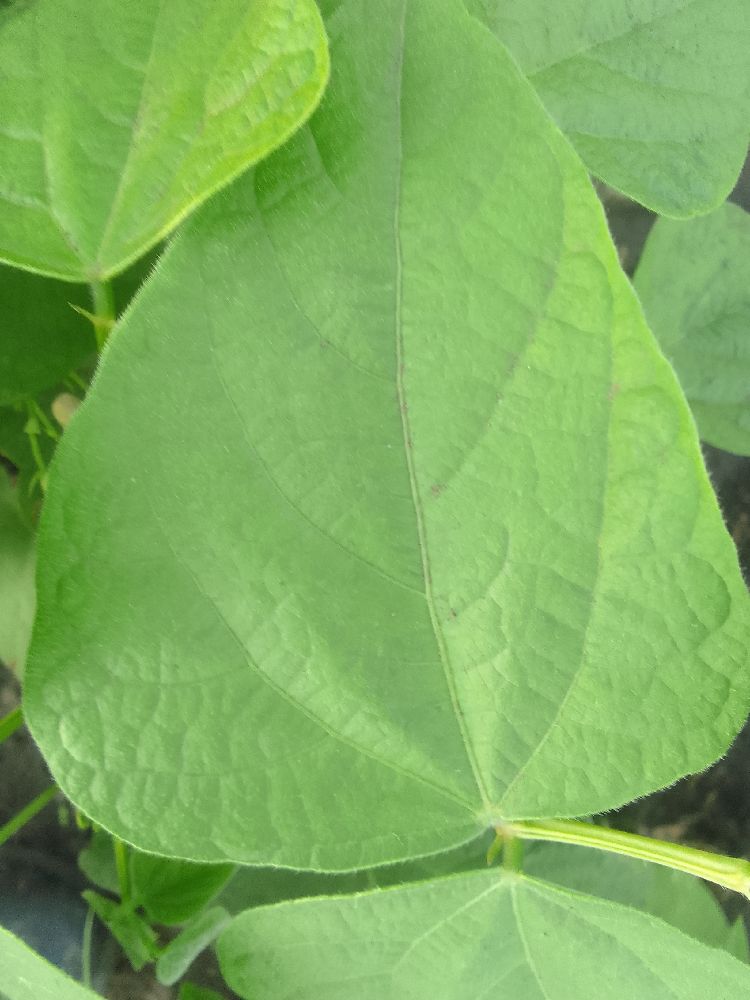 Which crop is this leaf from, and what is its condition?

common bean, healthy
